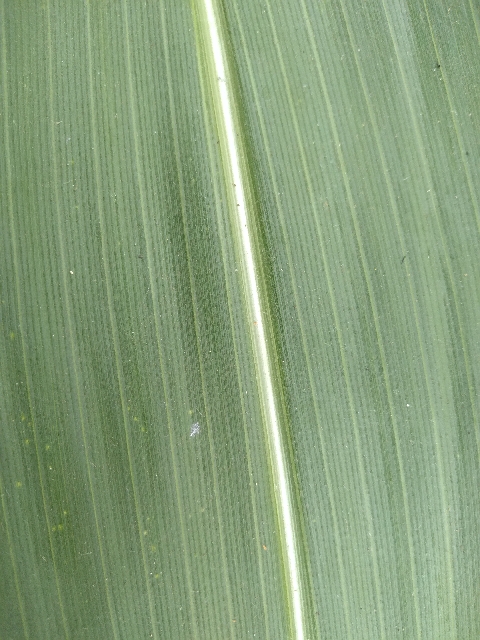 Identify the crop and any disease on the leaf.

maize, healthy
